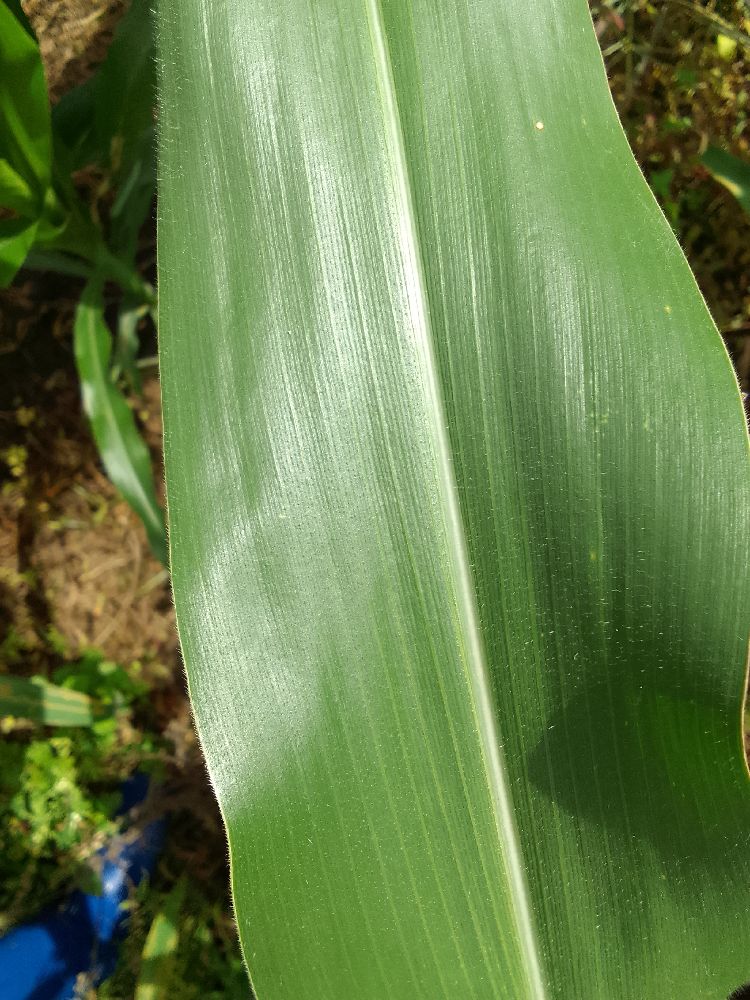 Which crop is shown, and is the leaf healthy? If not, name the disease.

maize, healthy
